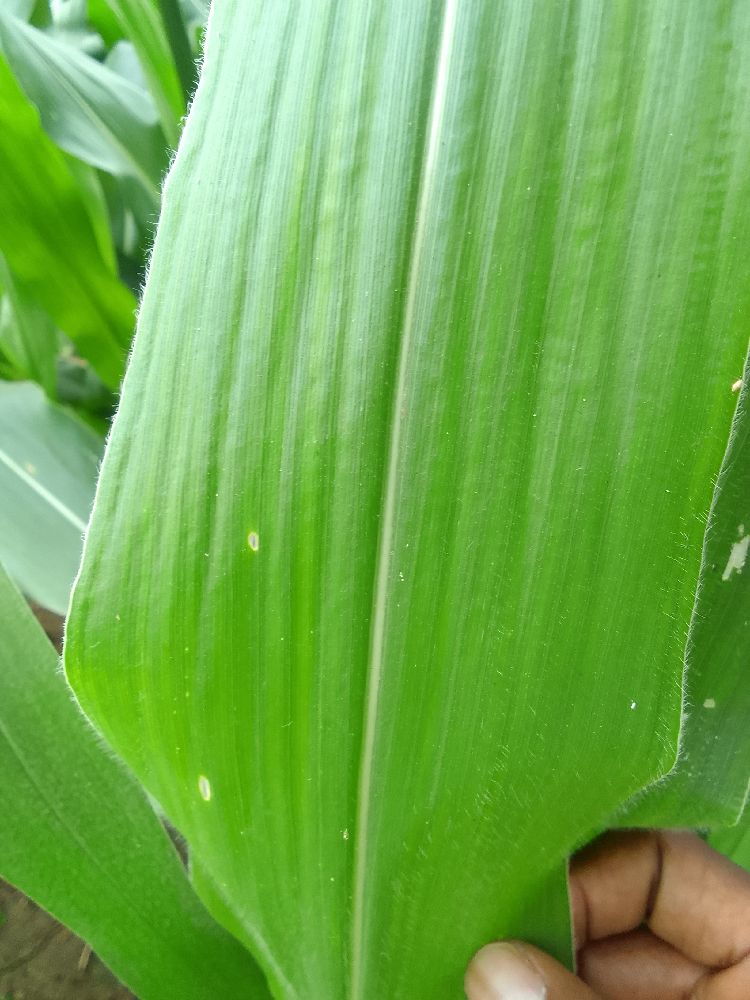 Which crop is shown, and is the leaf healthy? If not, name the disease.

maize, healthy
